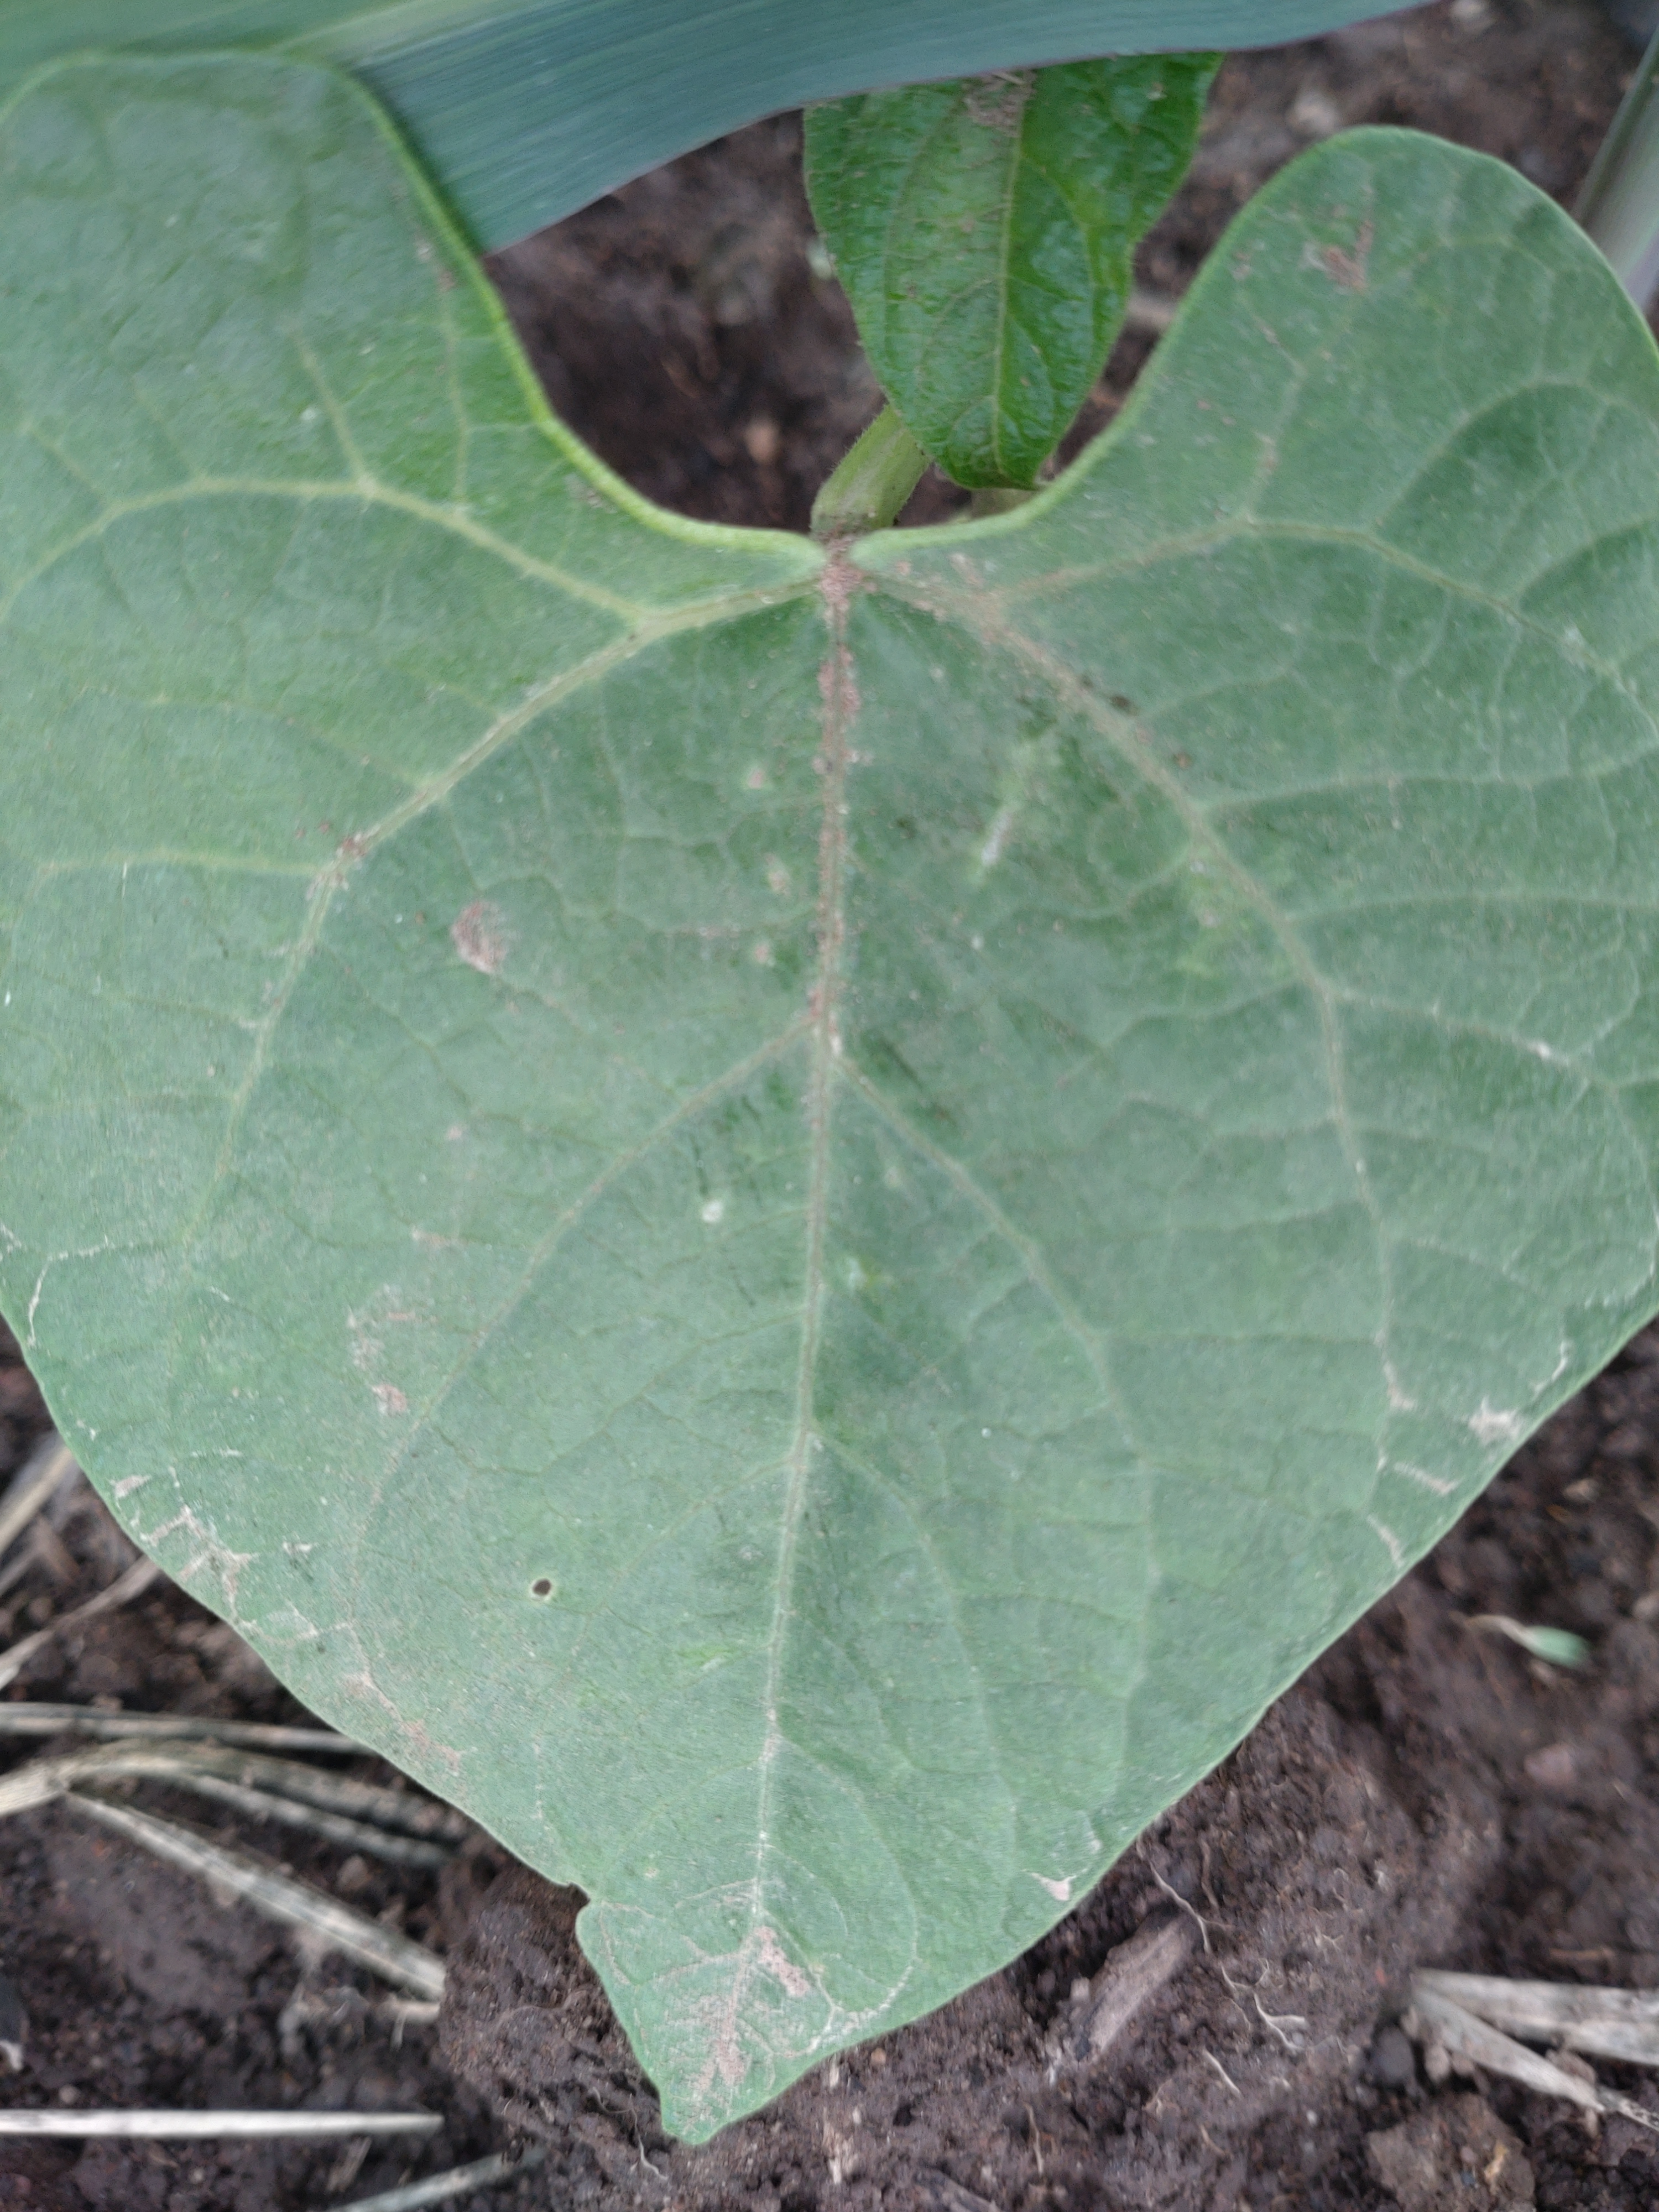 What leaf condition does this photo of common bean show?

healthy
